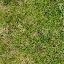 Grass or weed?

grass
